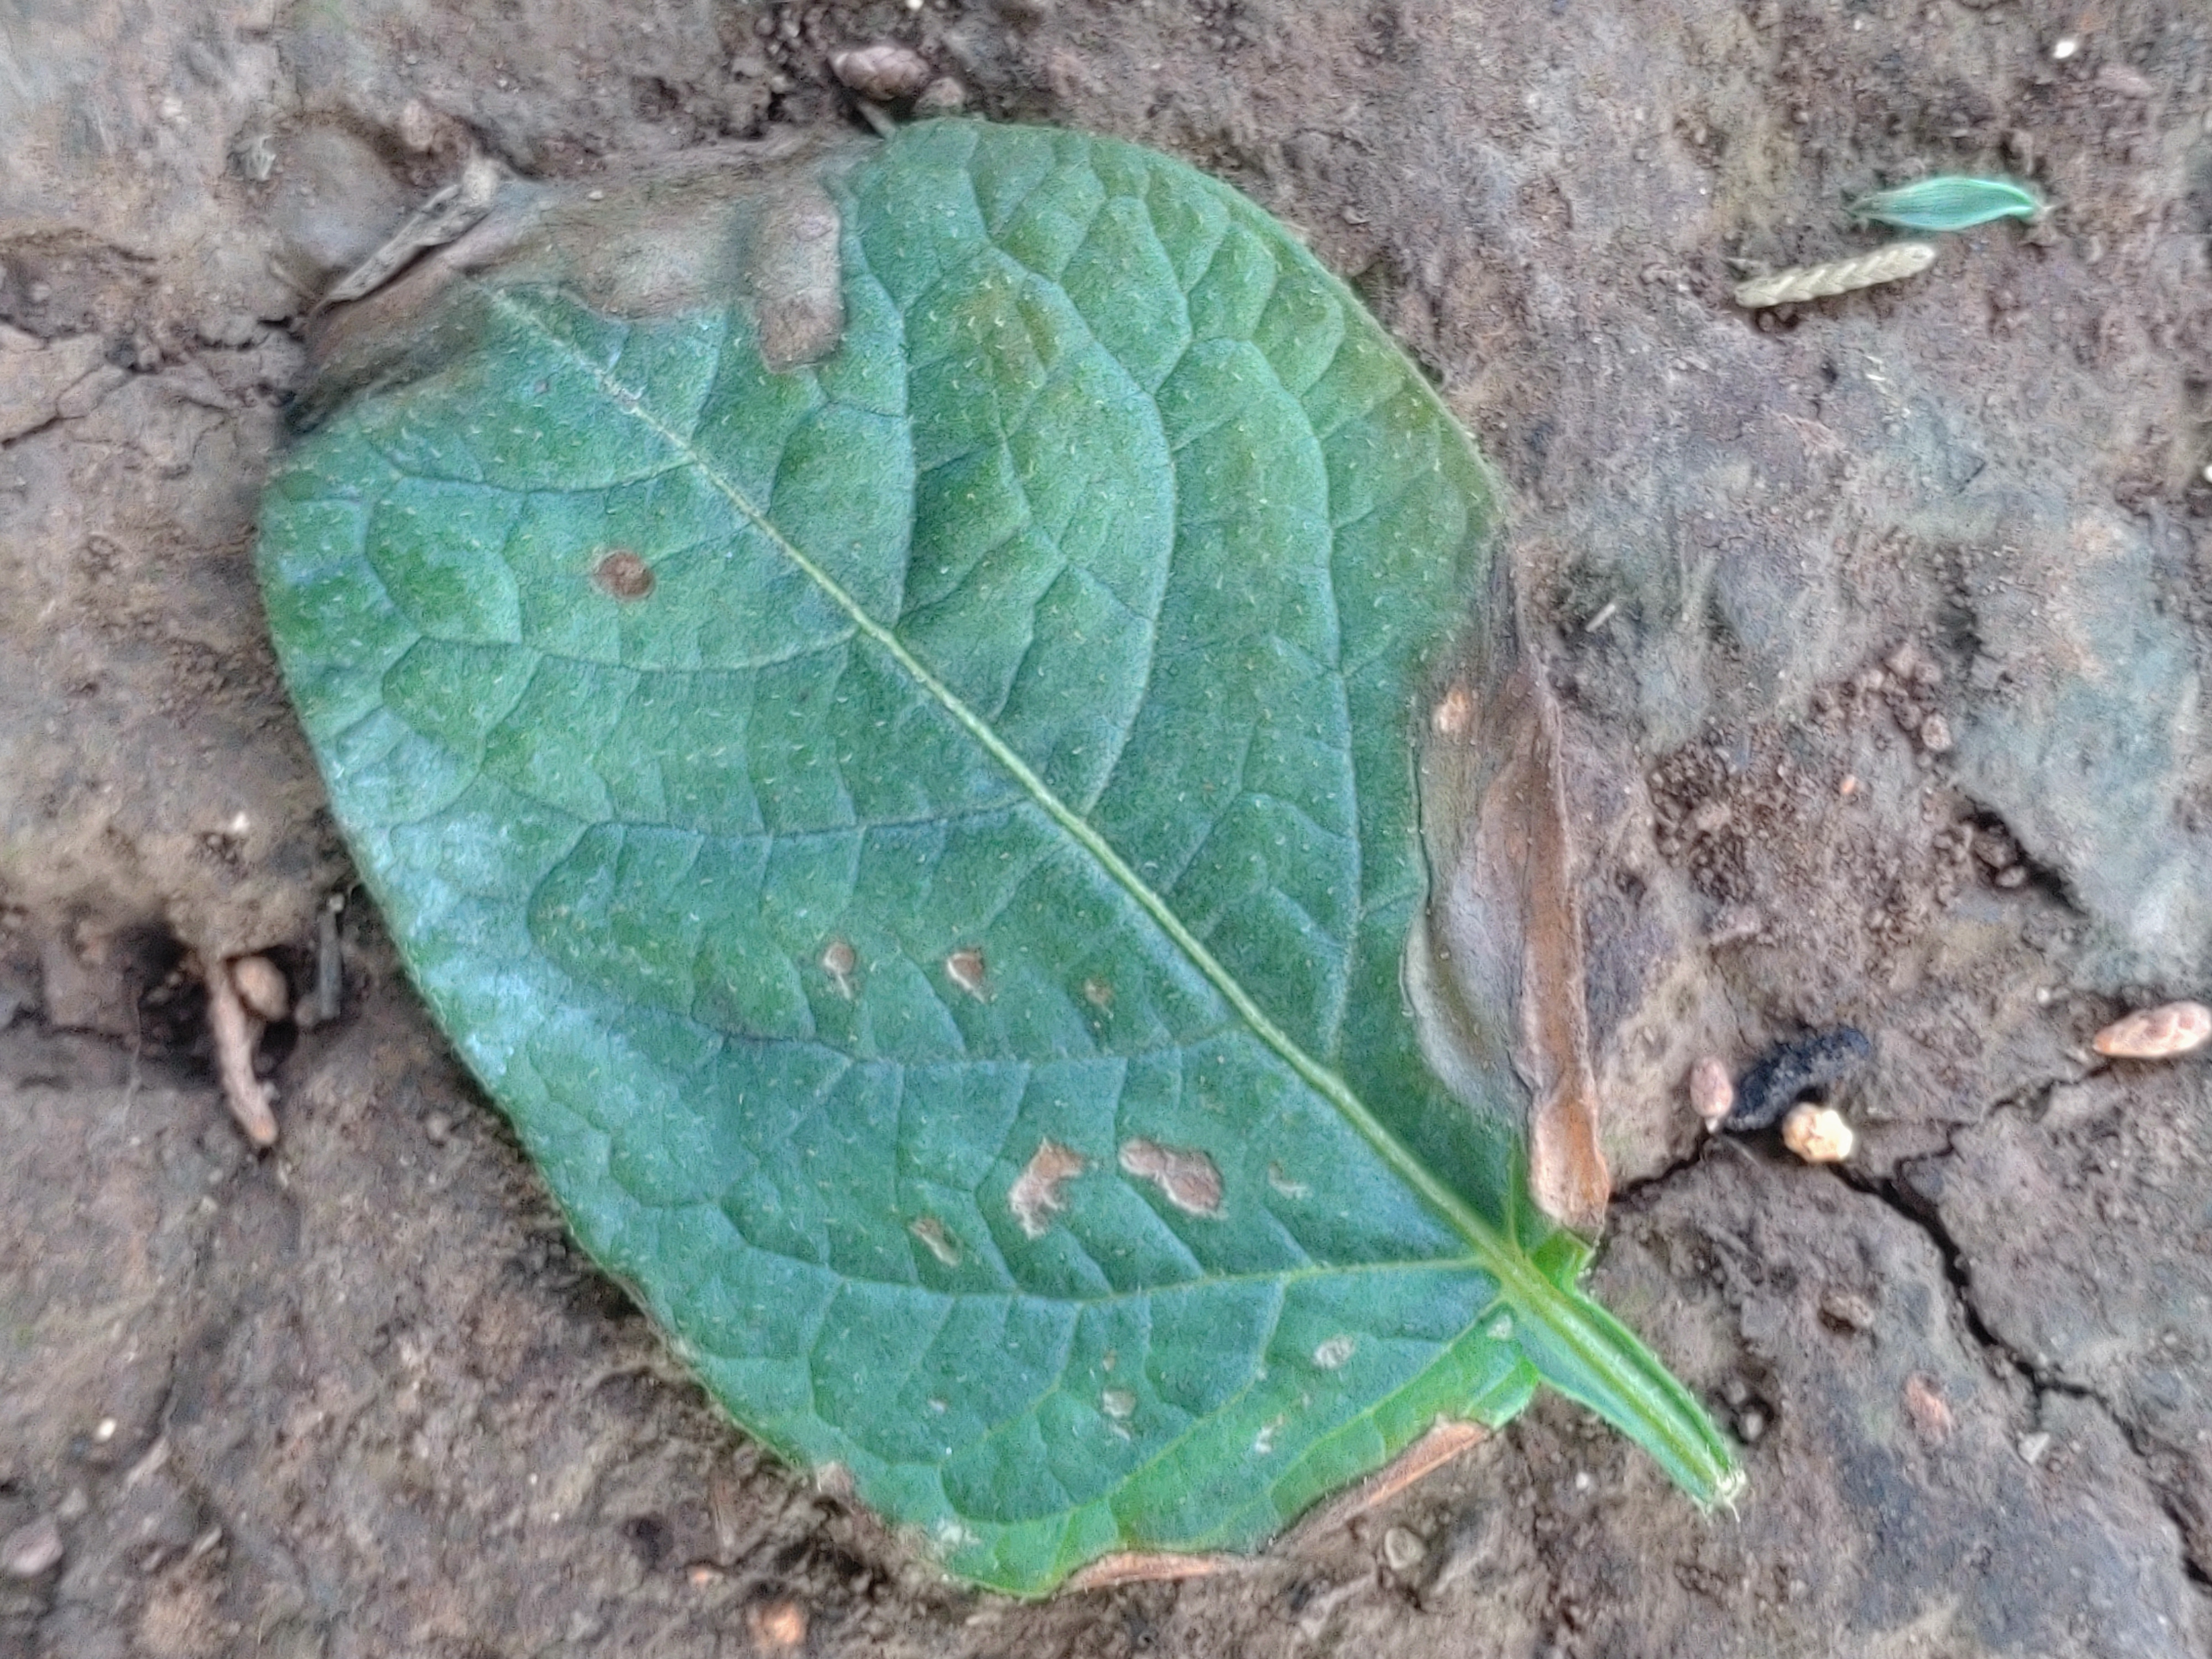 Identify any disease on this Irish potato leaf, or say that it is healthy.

early blight
